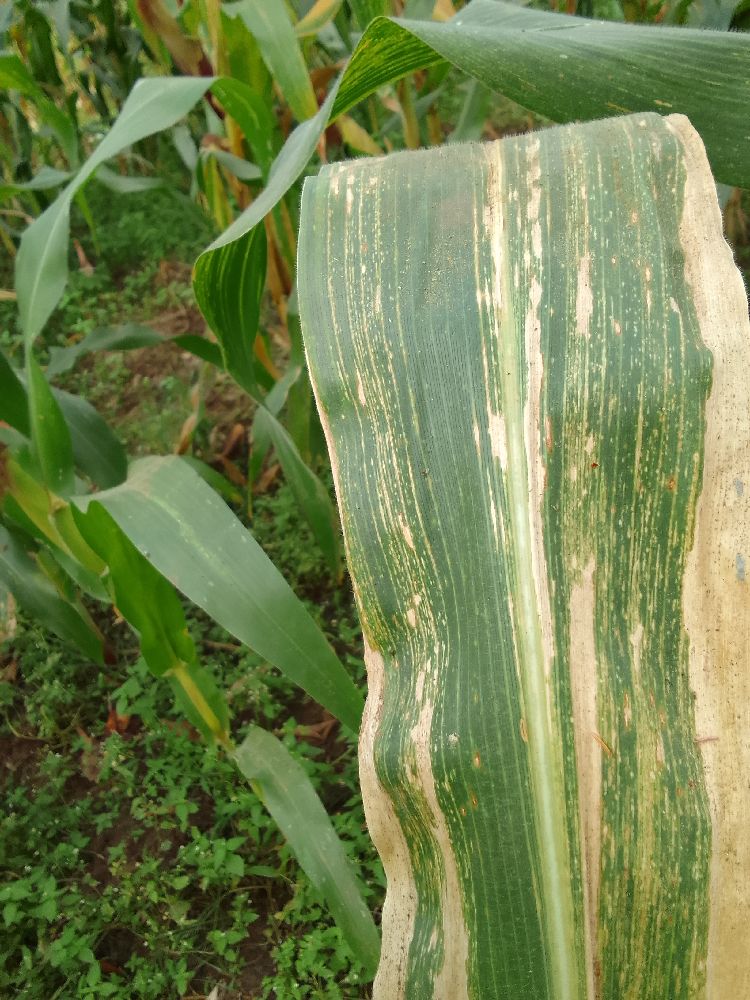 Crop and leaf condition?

maize, maize lethal necrosis
